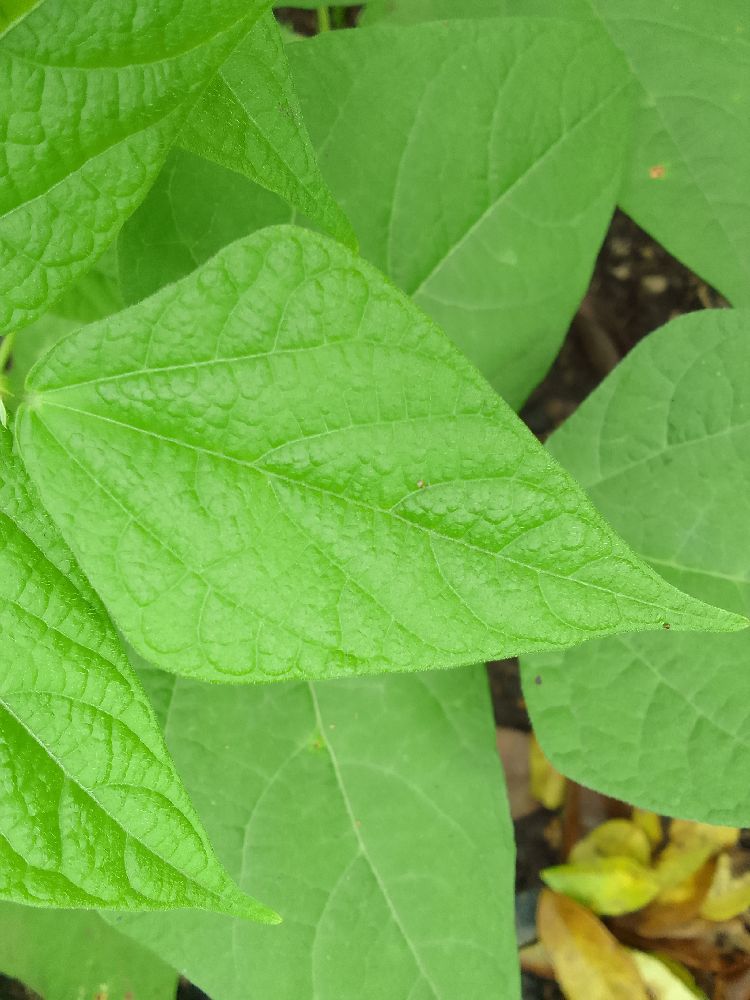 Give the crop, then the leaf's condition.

common bean, healthy
